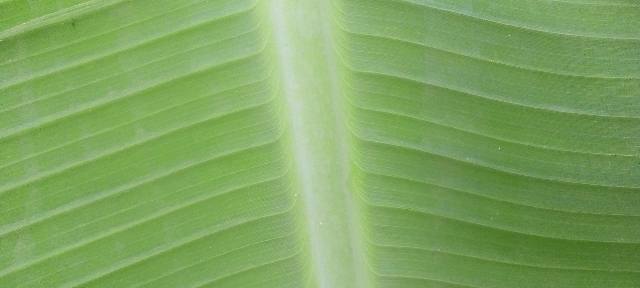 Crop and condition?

banana, healthy
